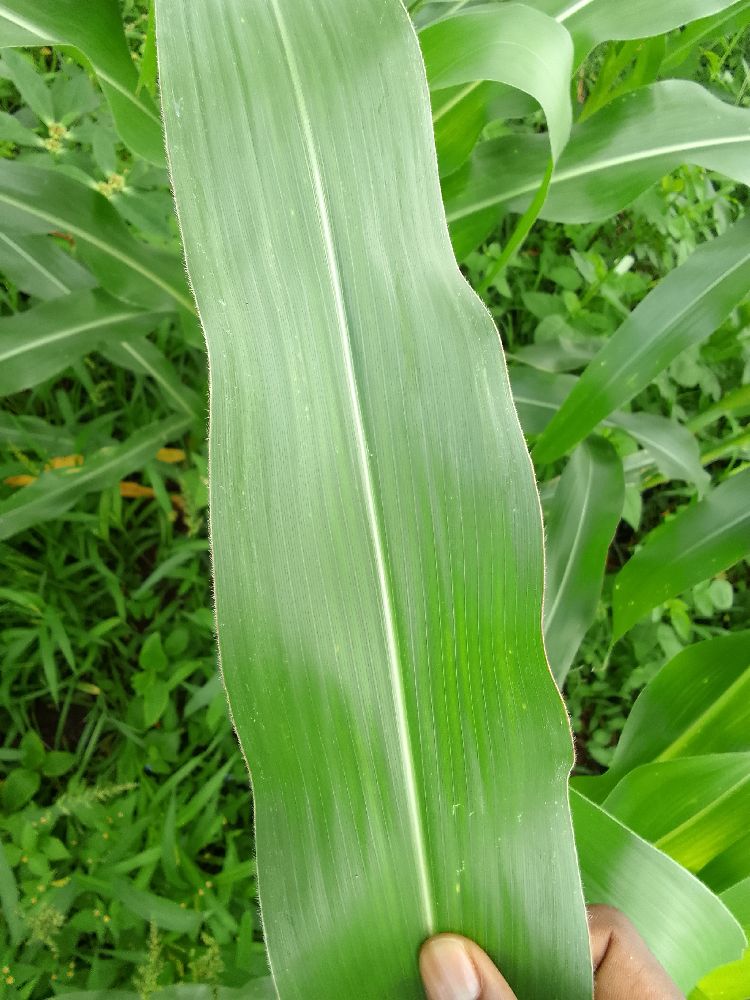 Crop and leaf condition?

maize, healthy
